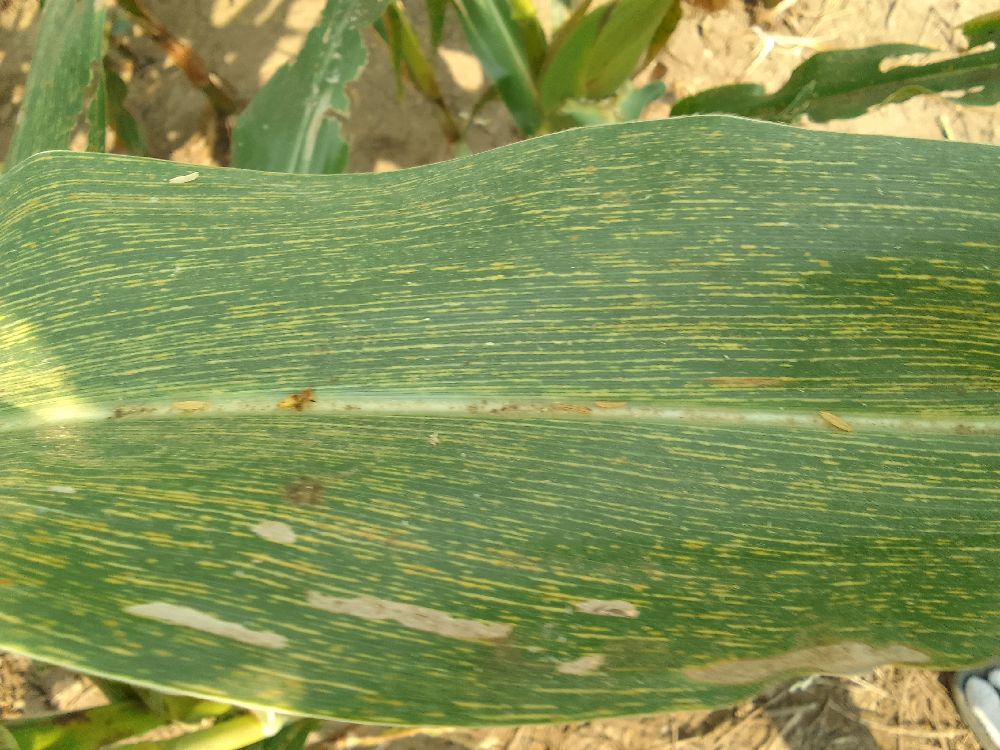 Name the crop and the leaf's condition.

maize, maize streak virus
